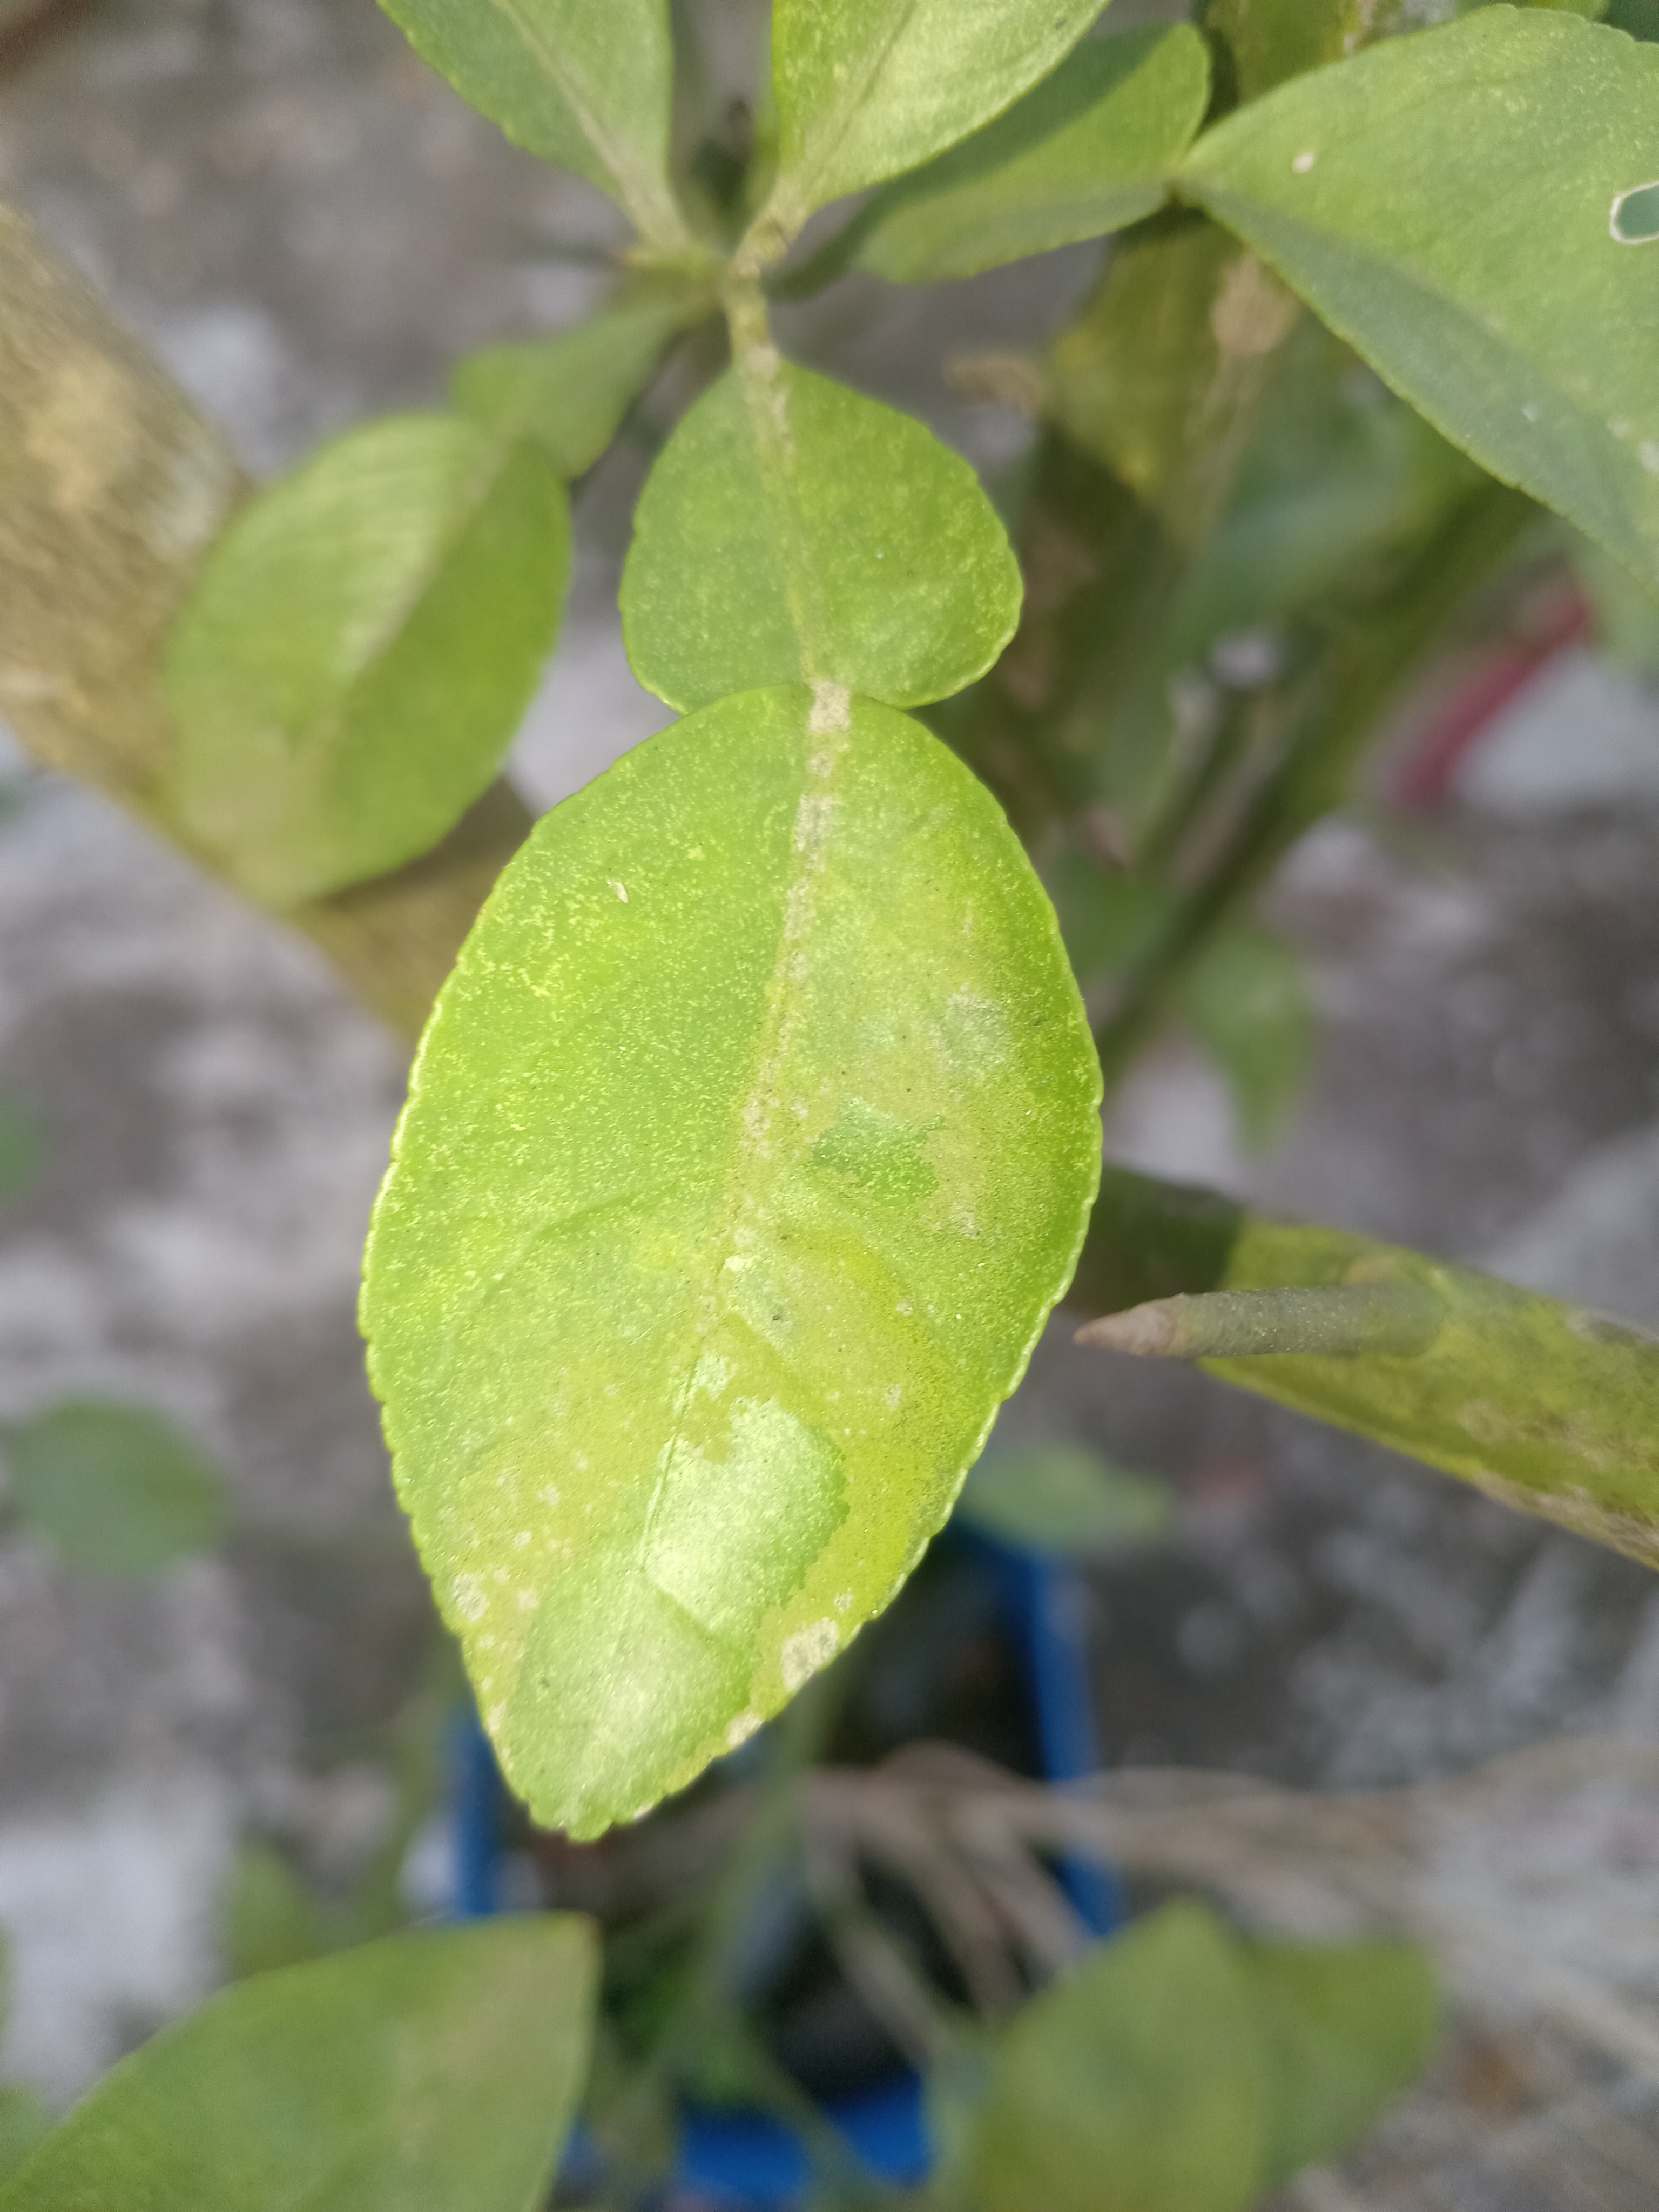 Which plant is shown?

lemon
